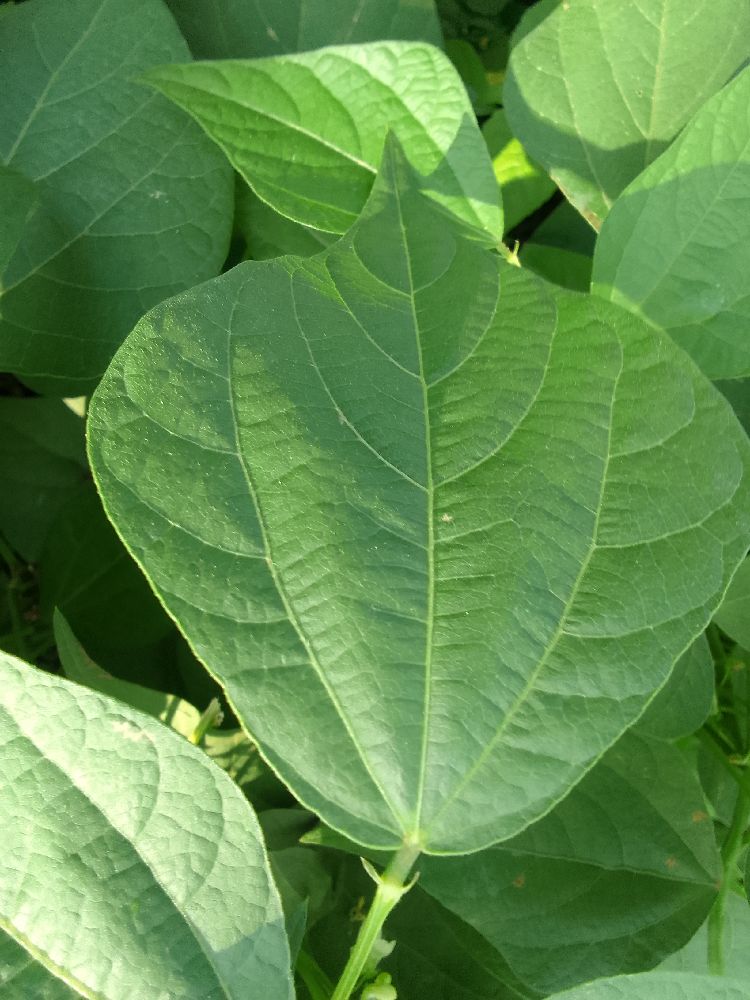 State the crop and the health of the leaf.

common bean, healthy
